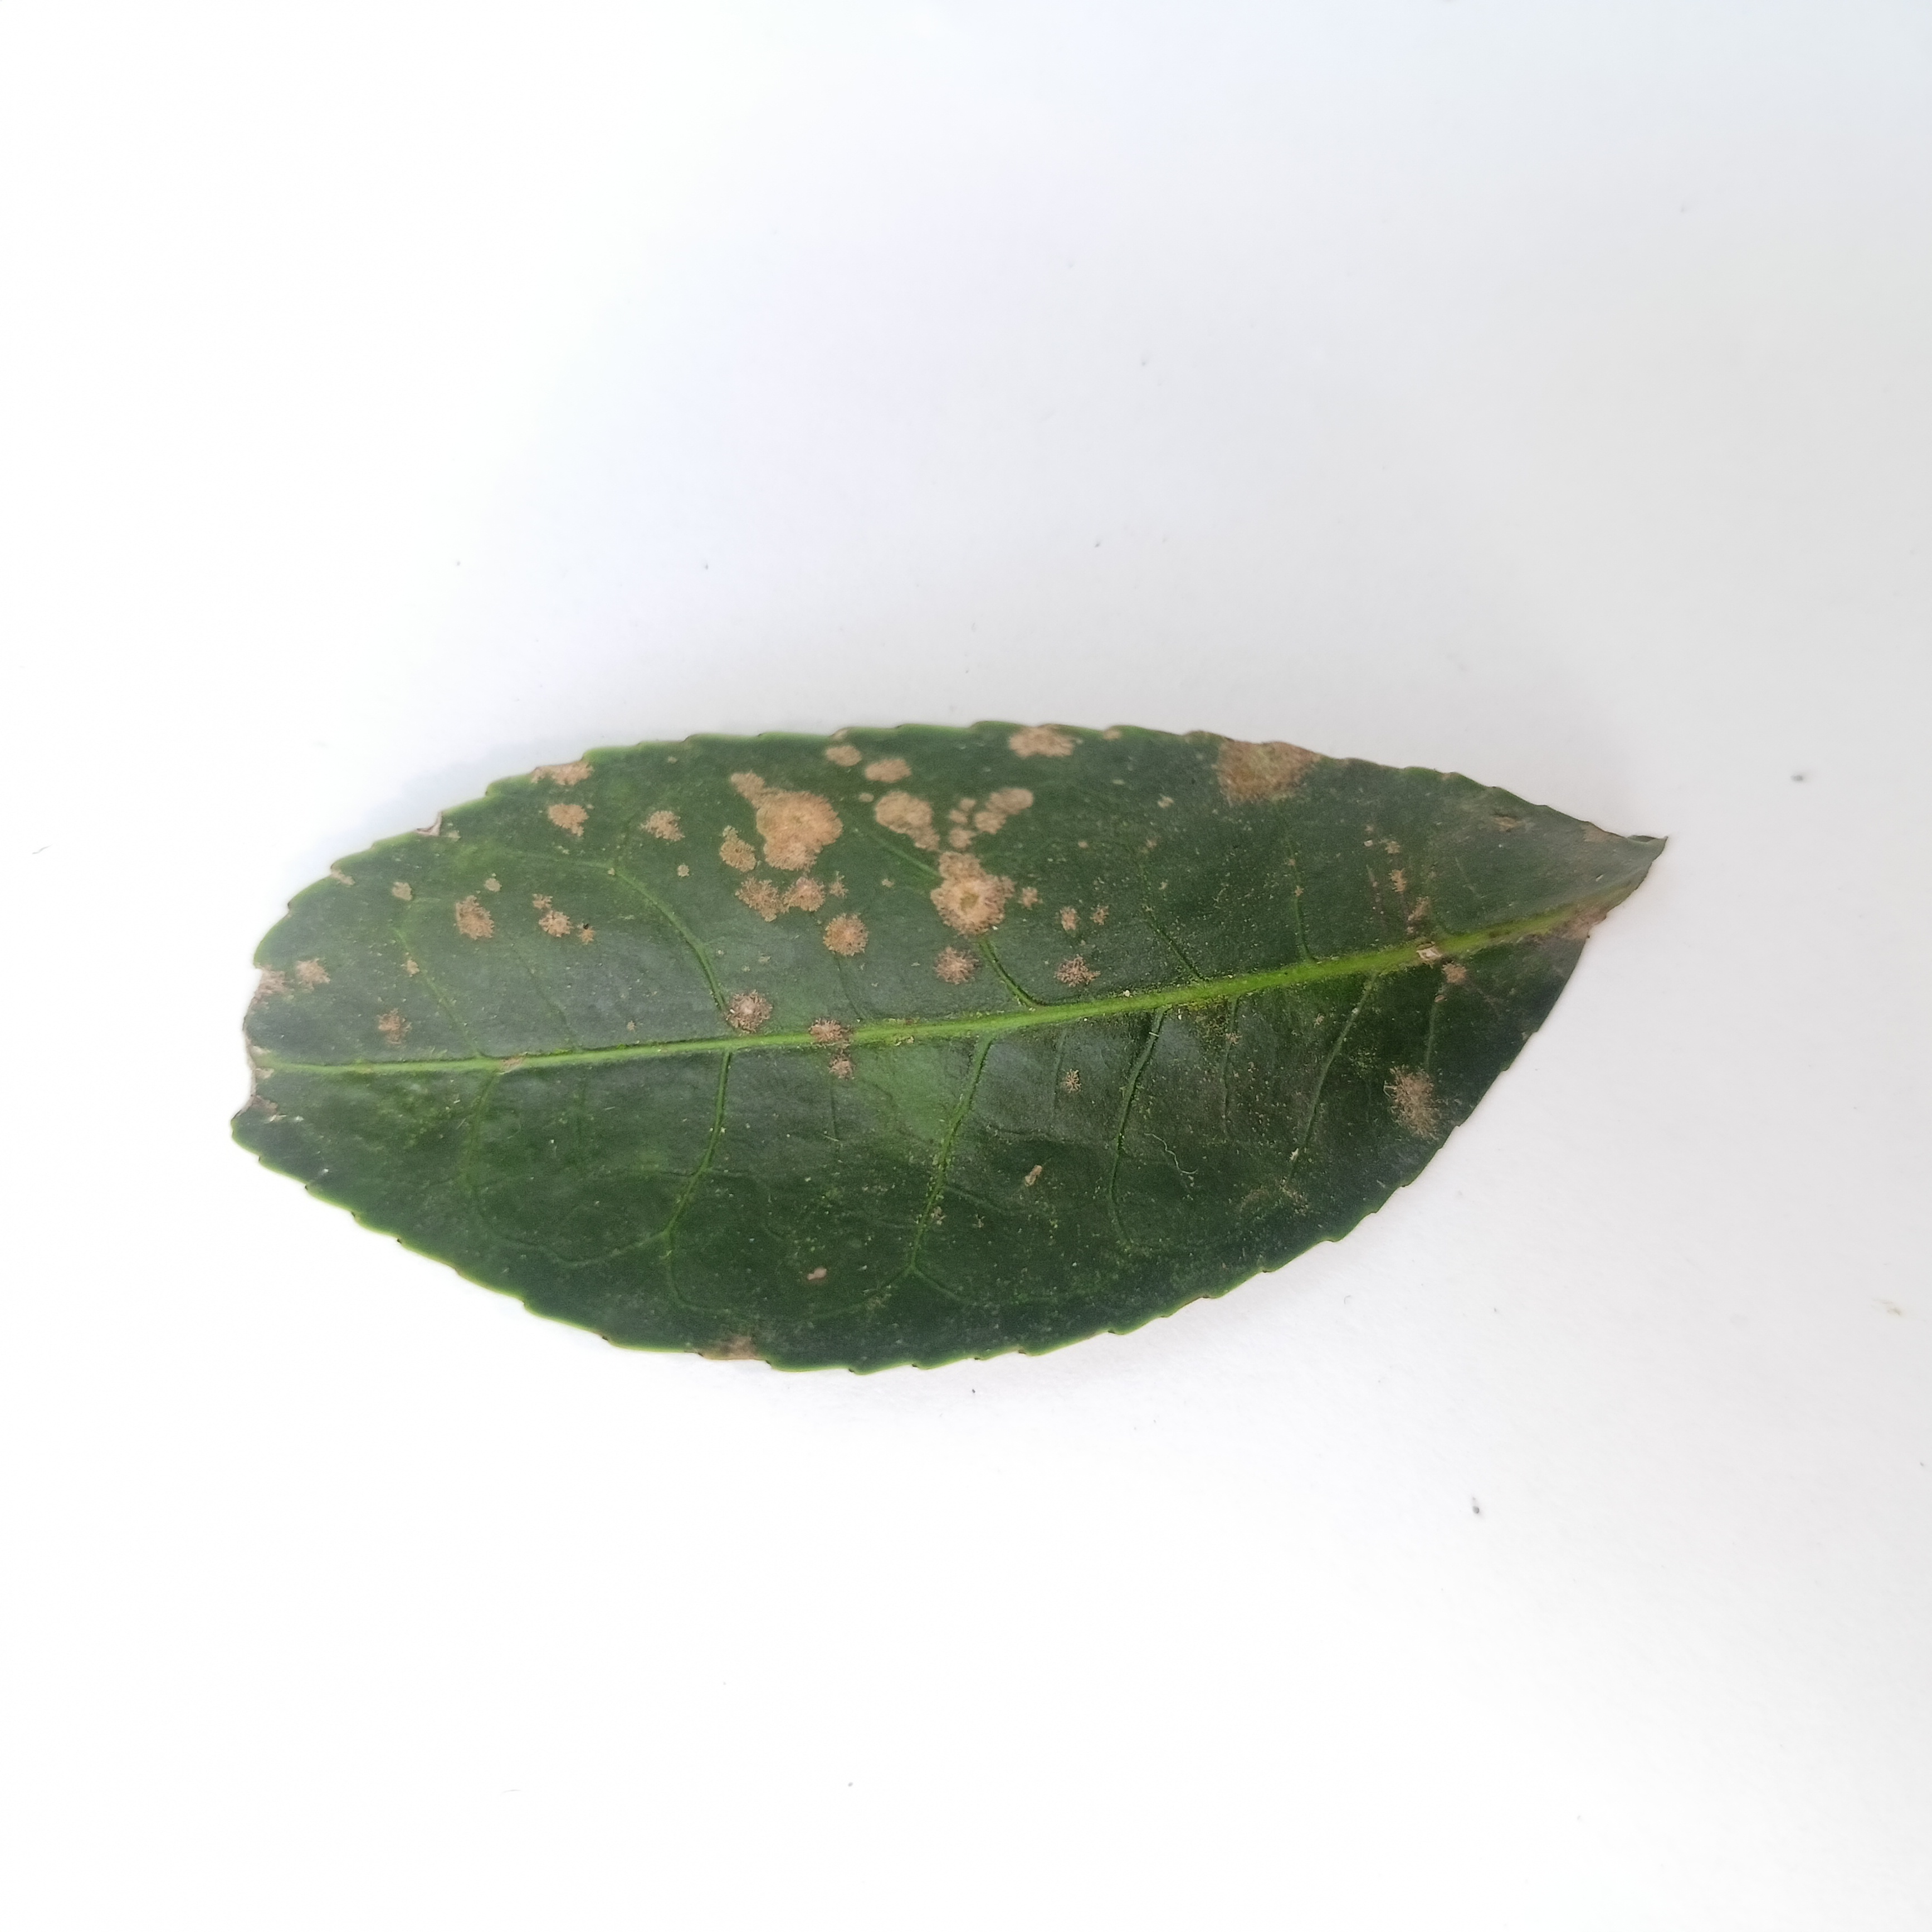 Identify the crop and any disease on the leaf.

tea, algal leaf
